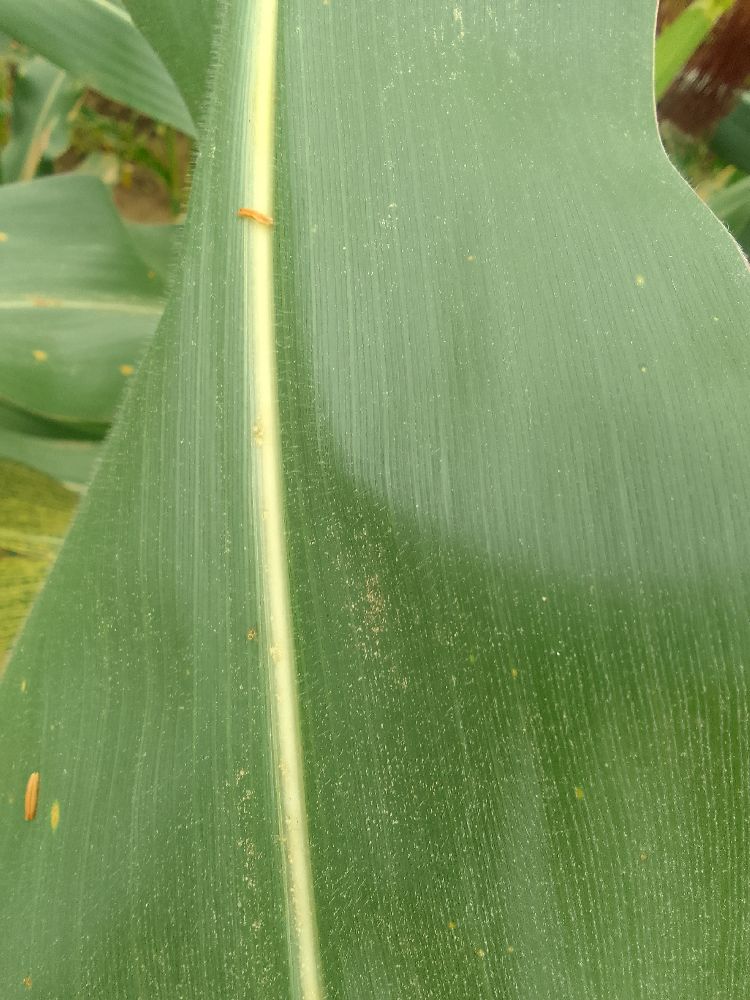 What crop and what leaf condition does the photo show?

maize, healthy
